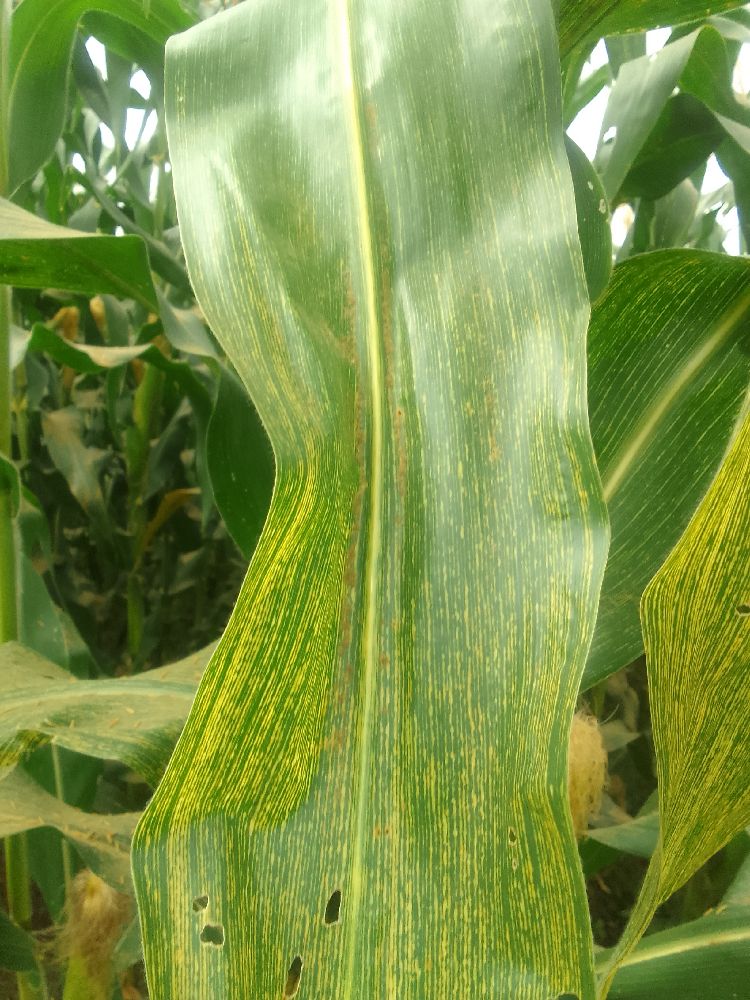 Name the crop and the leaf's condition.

maize, maize streak virus
